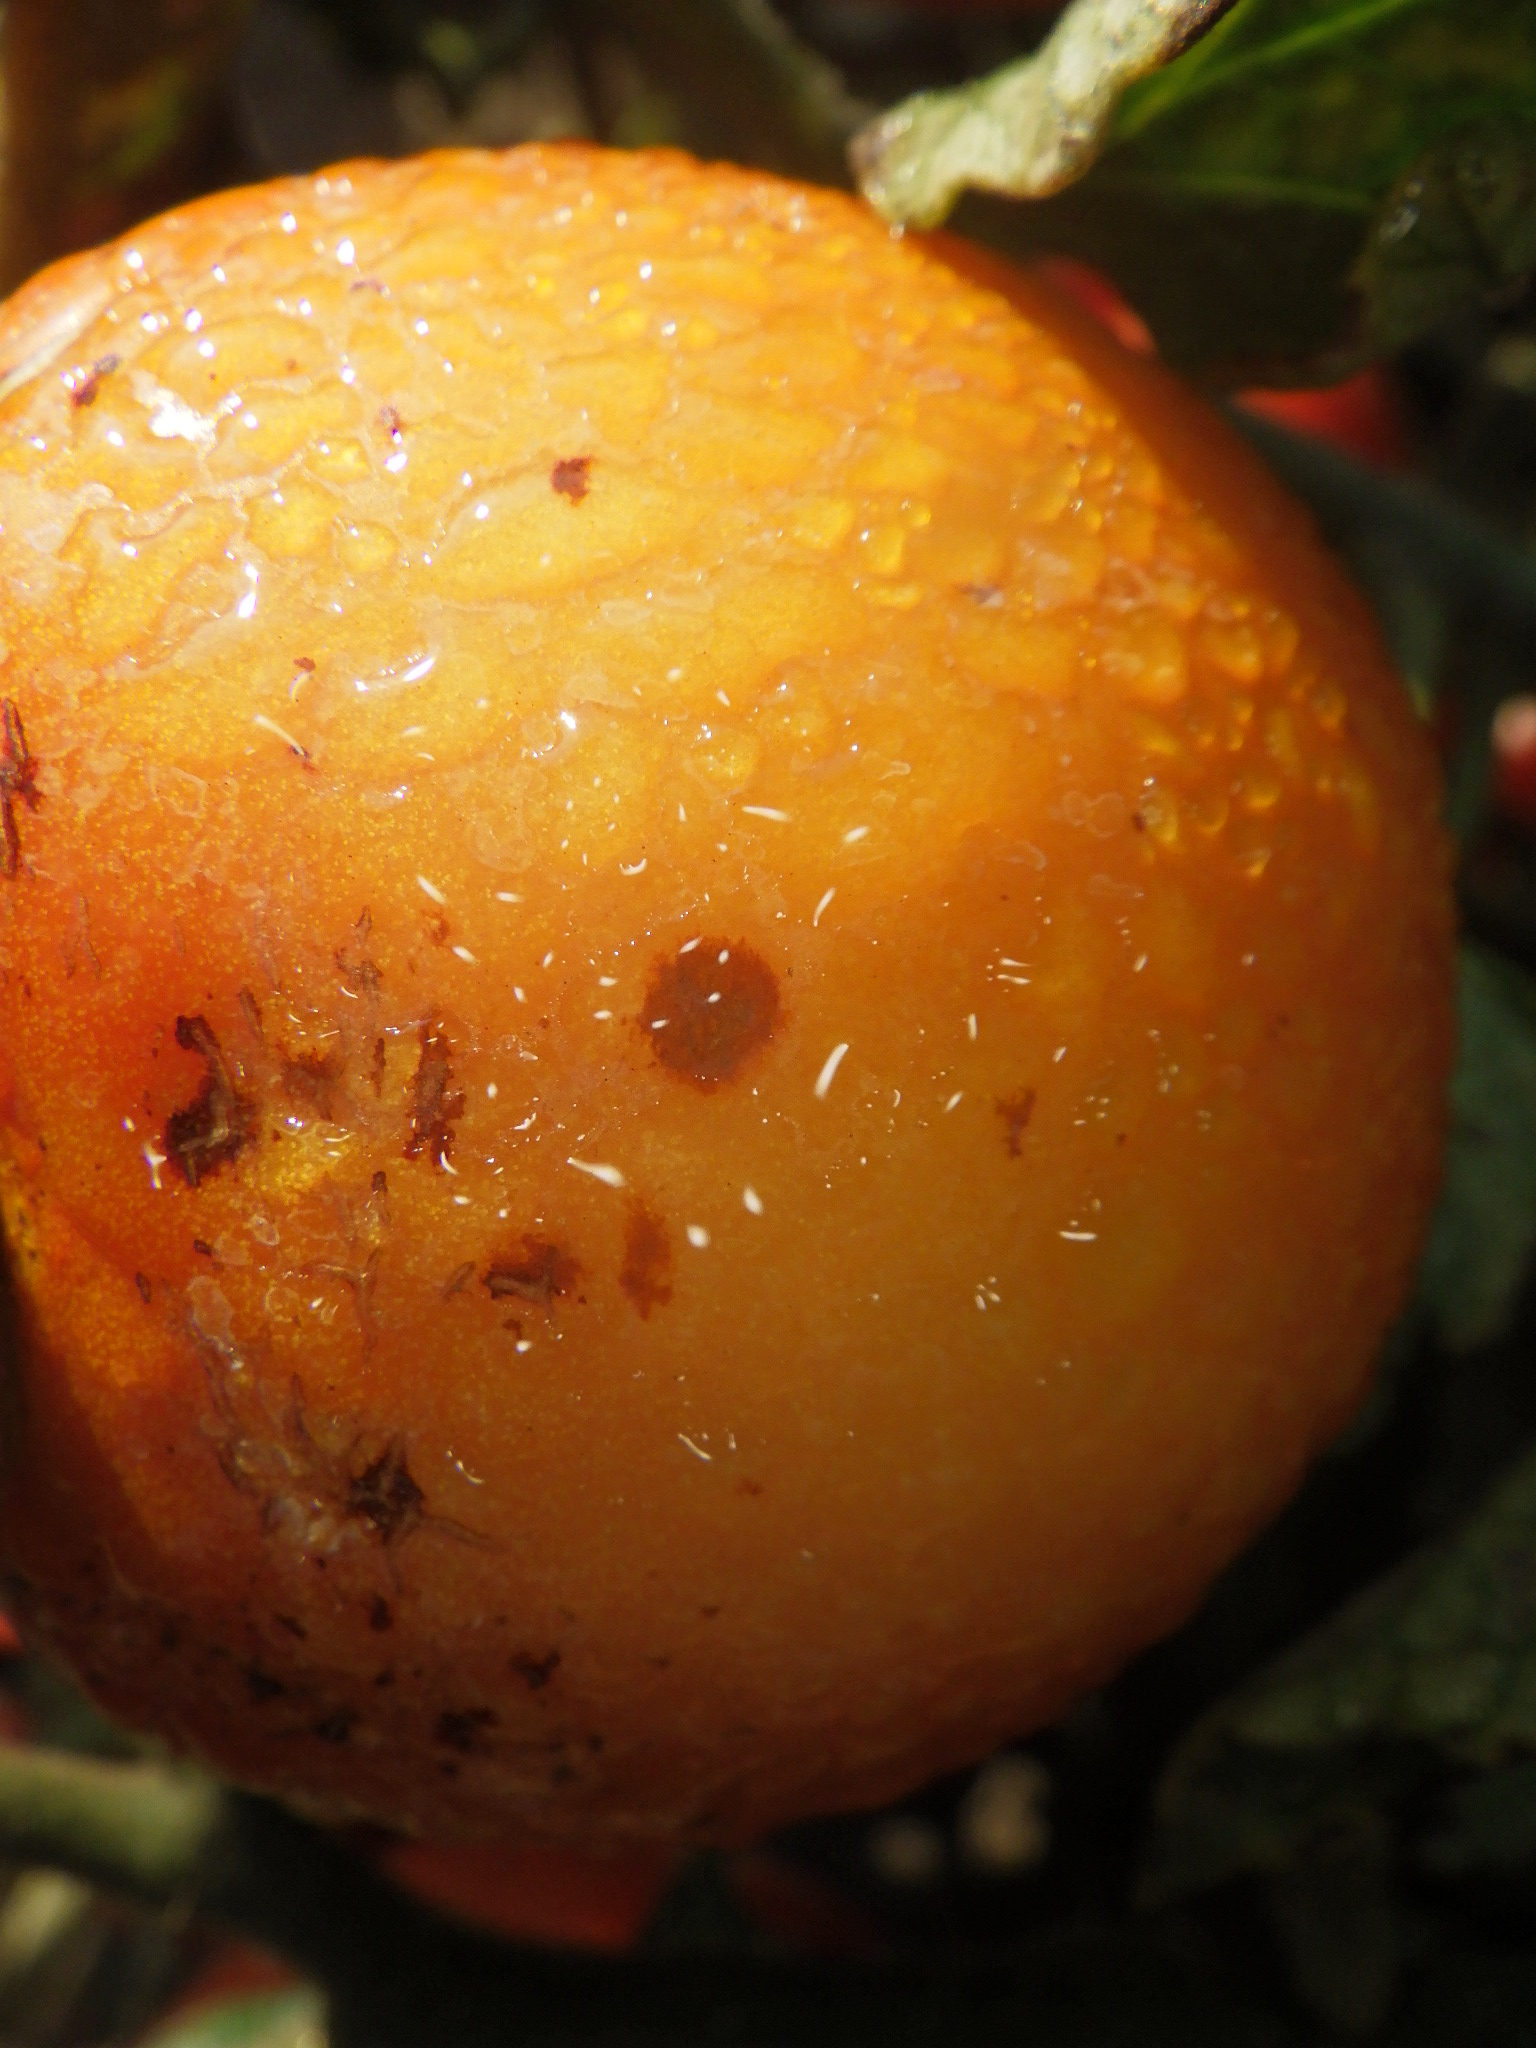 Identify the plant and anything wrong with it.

tomato, bacterial spot, drought
